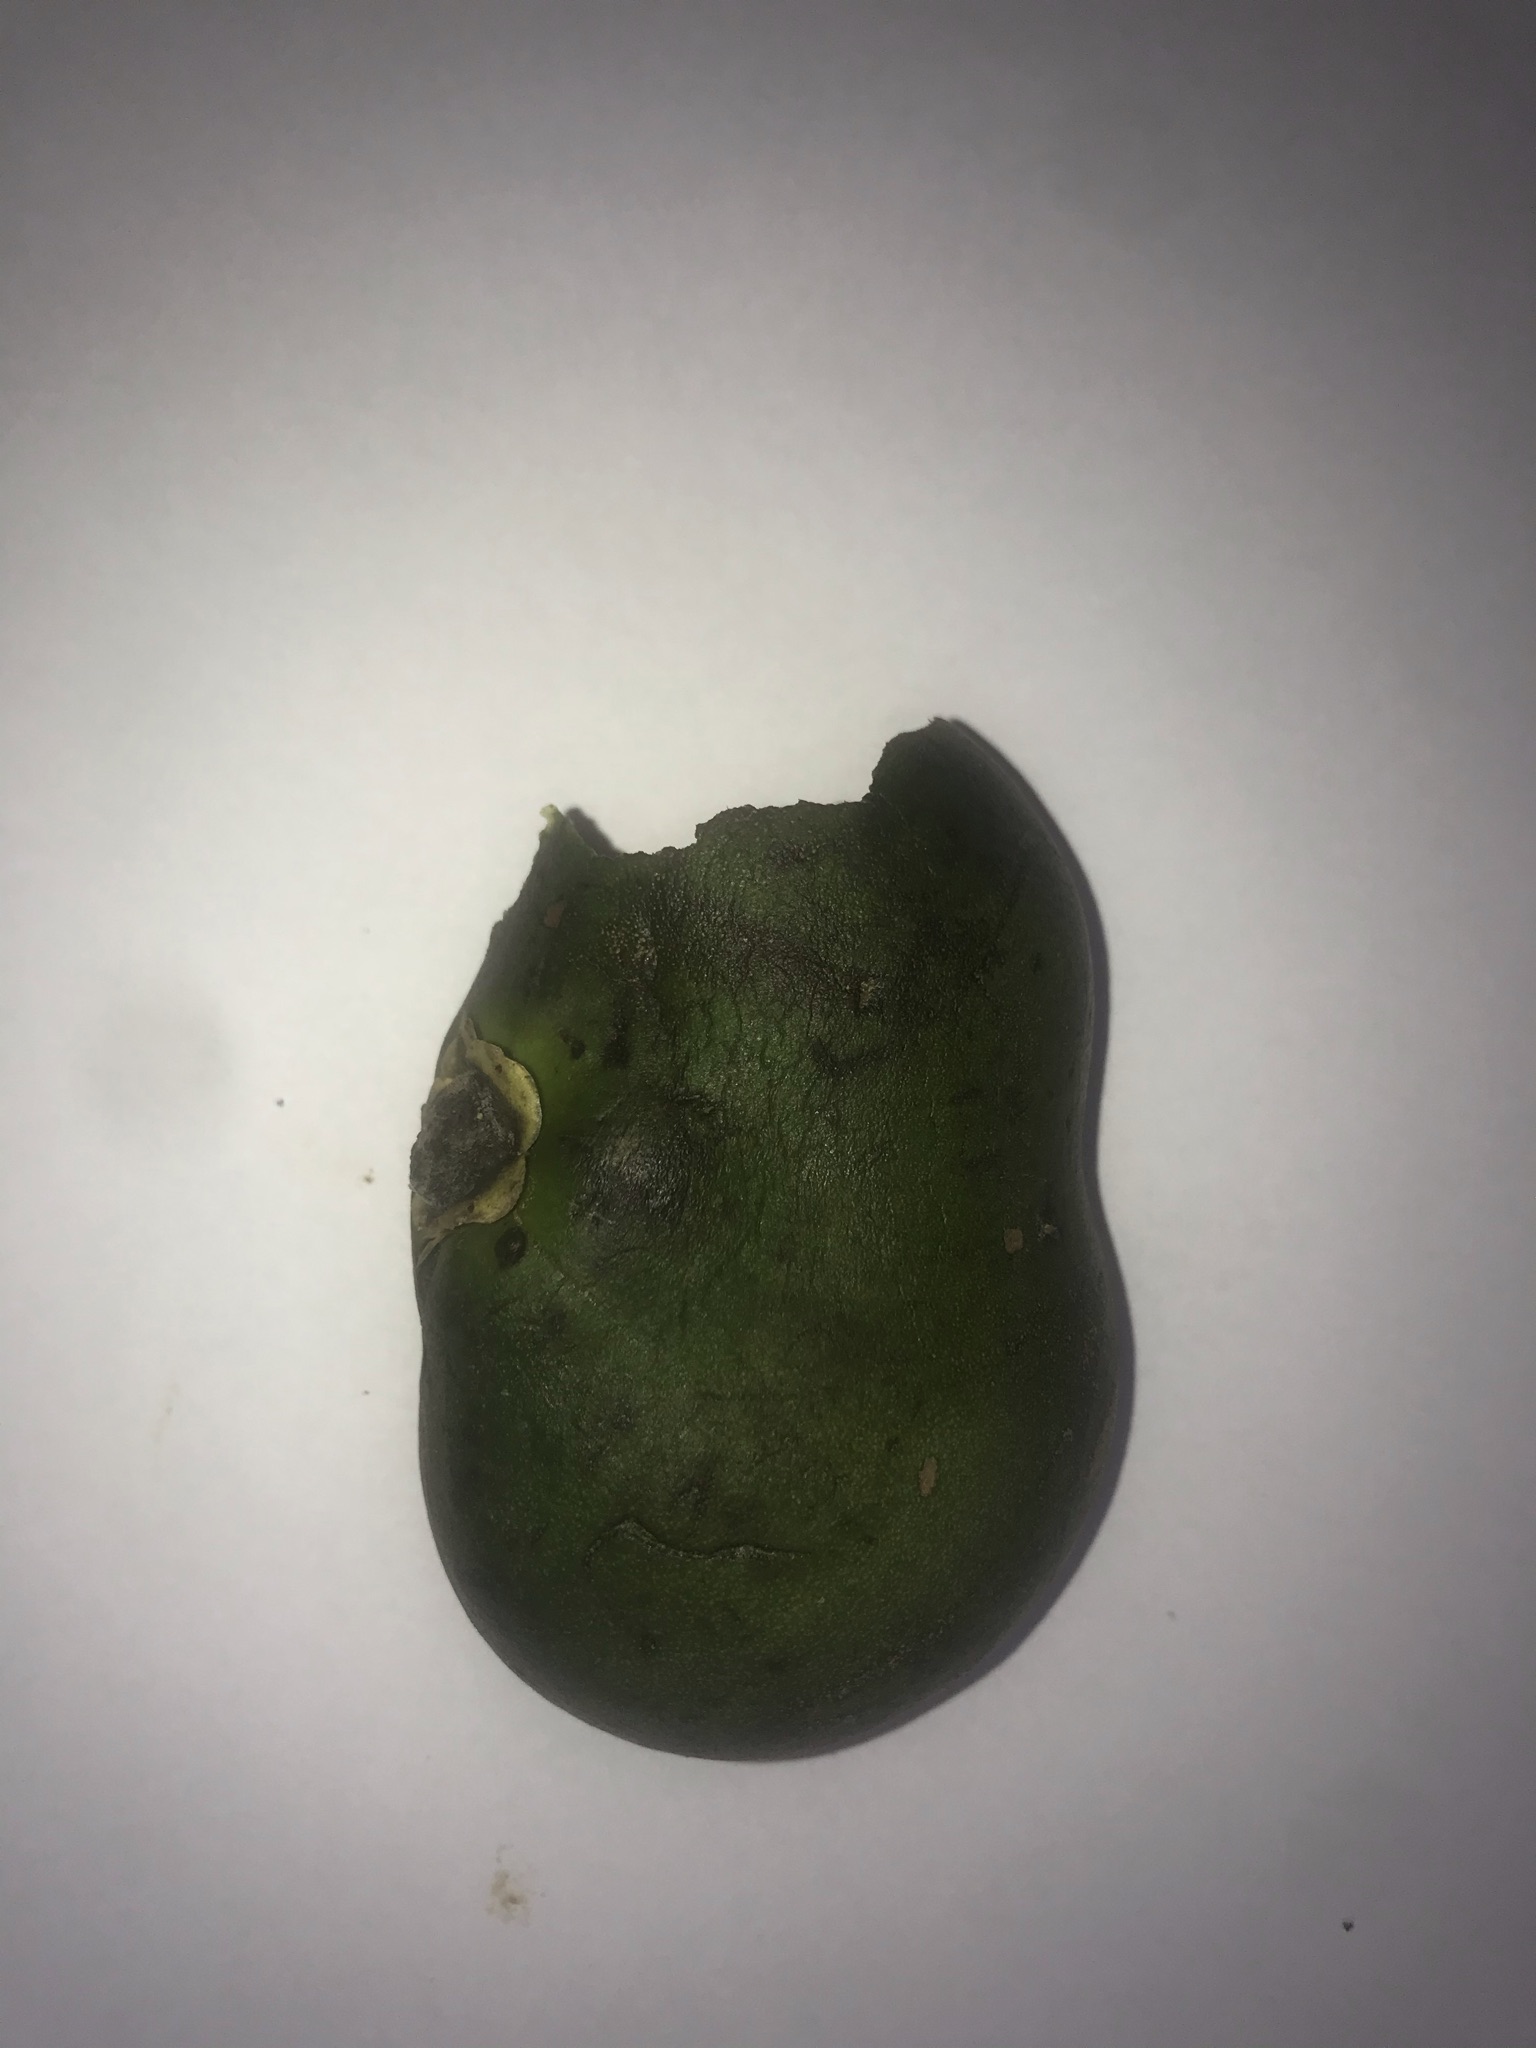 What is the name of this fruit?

pequi
